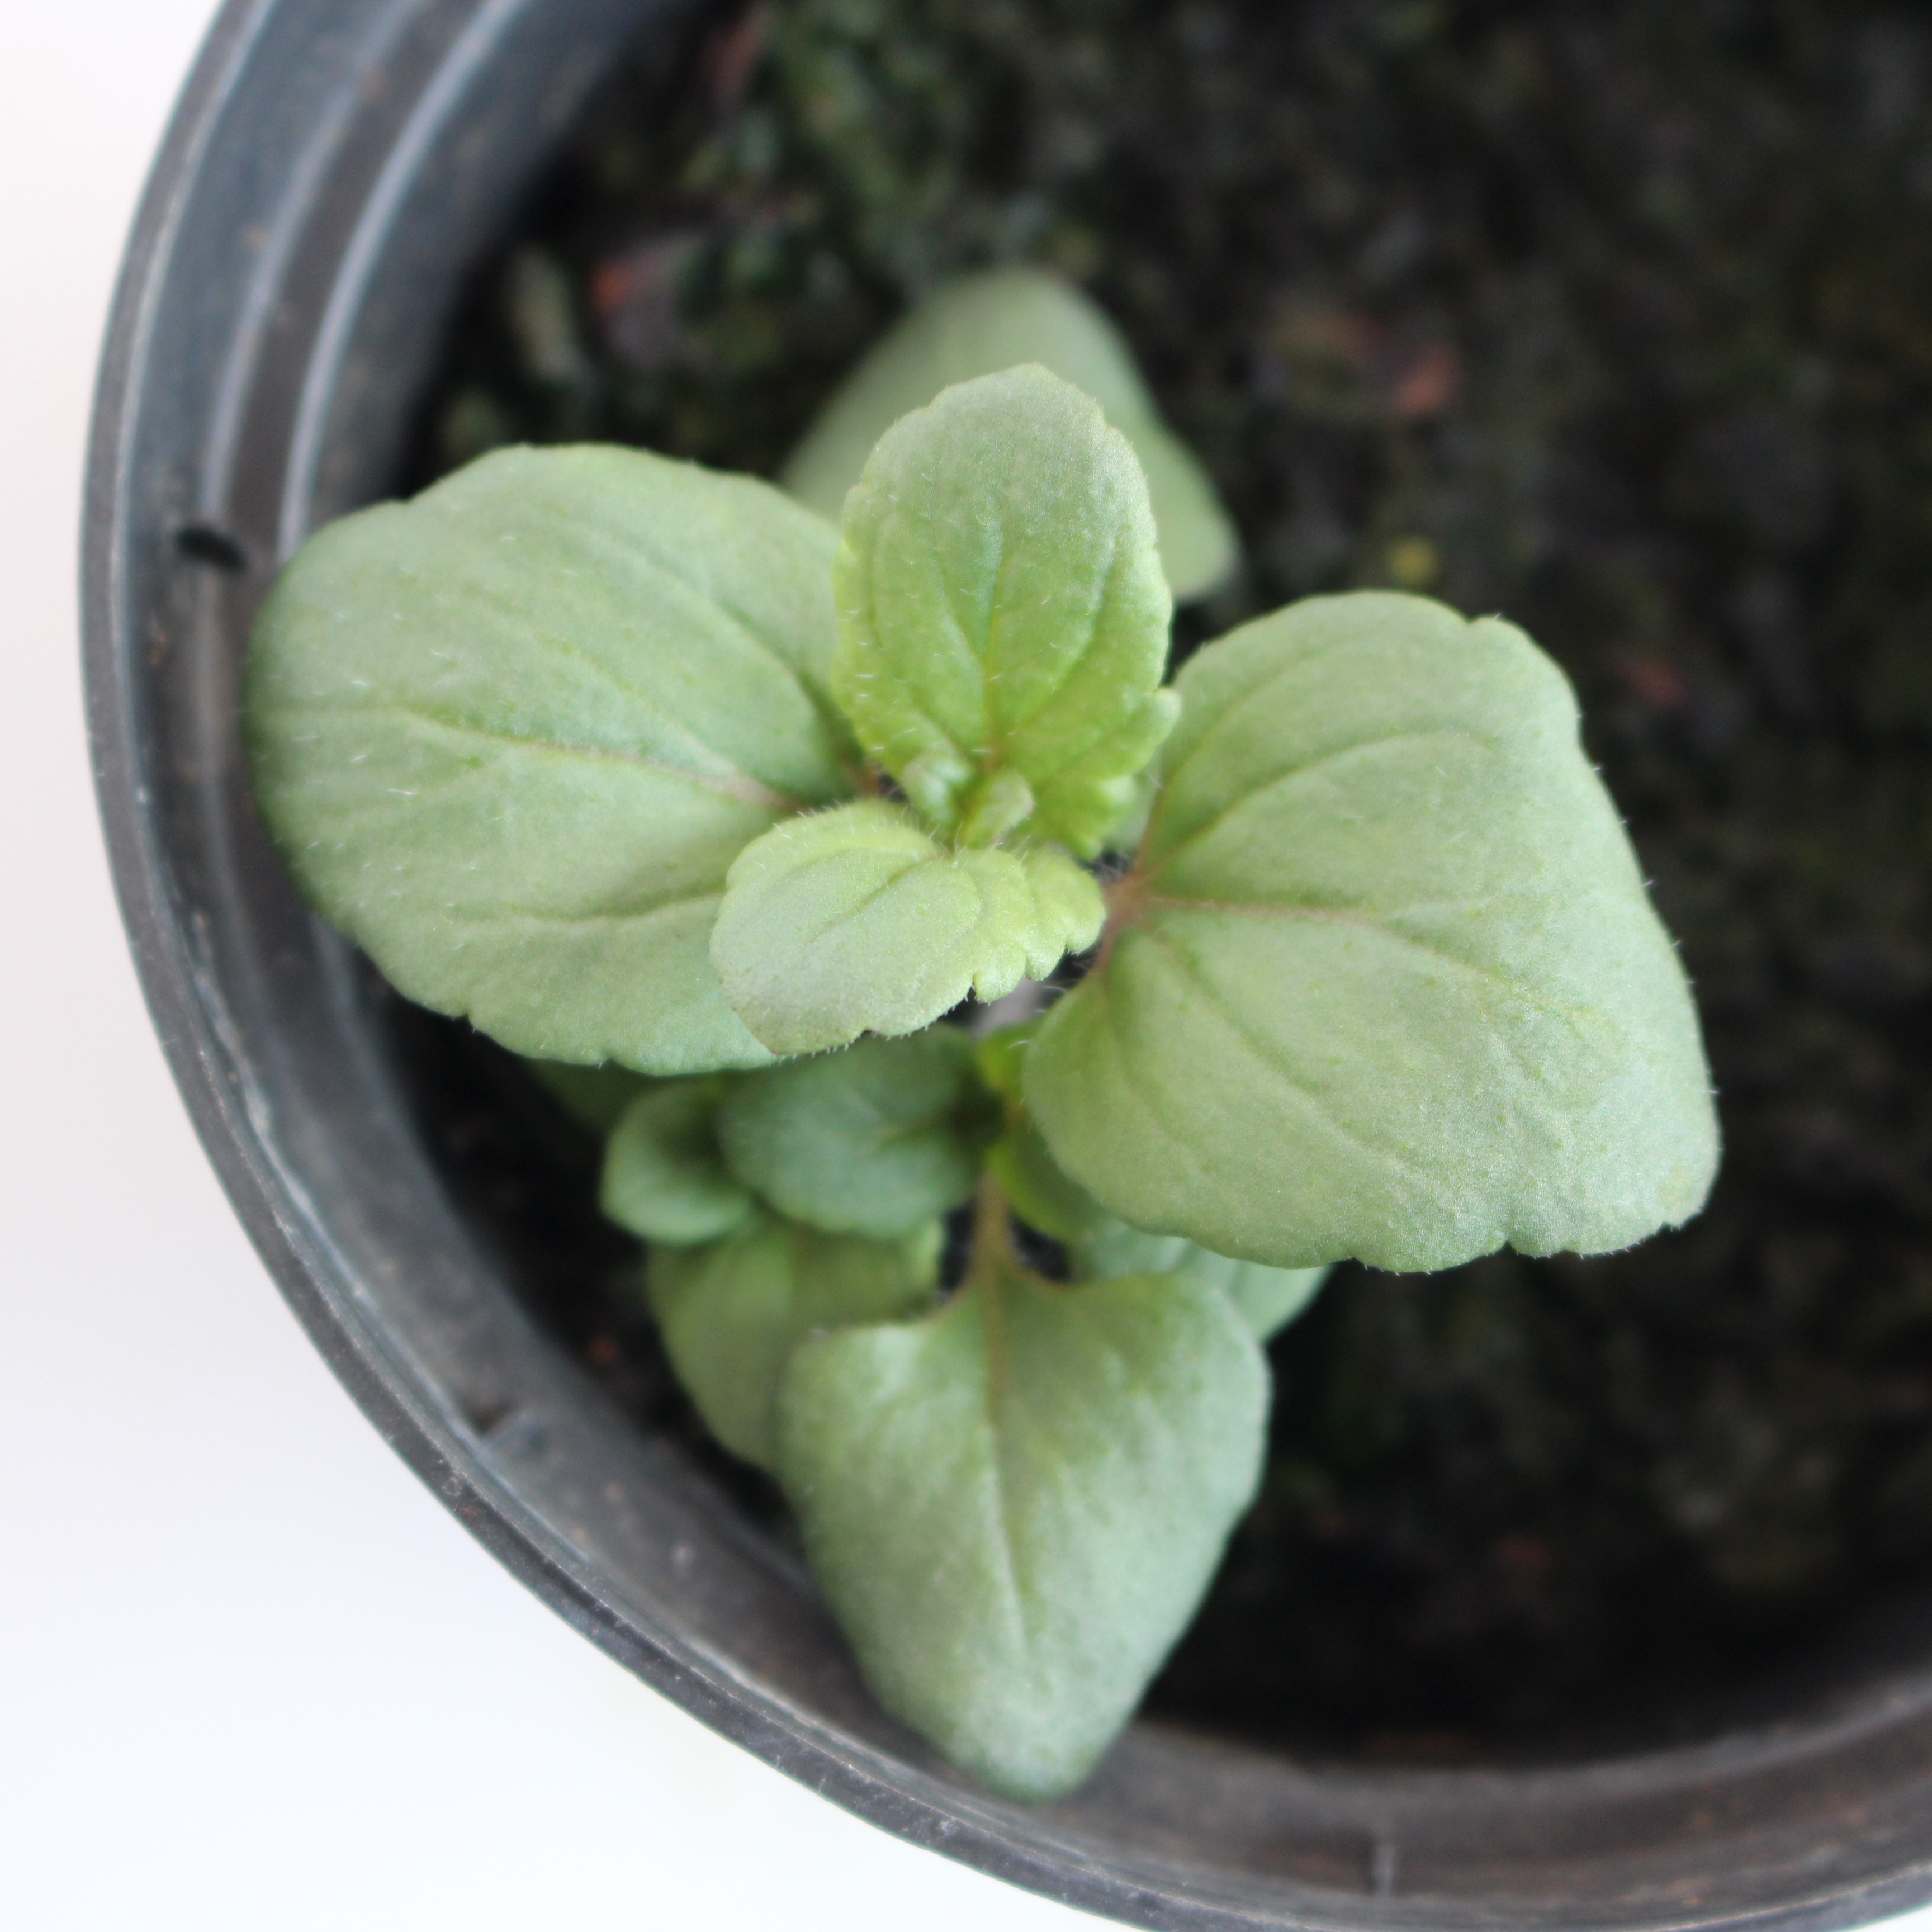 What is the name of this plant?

Veronica persica
